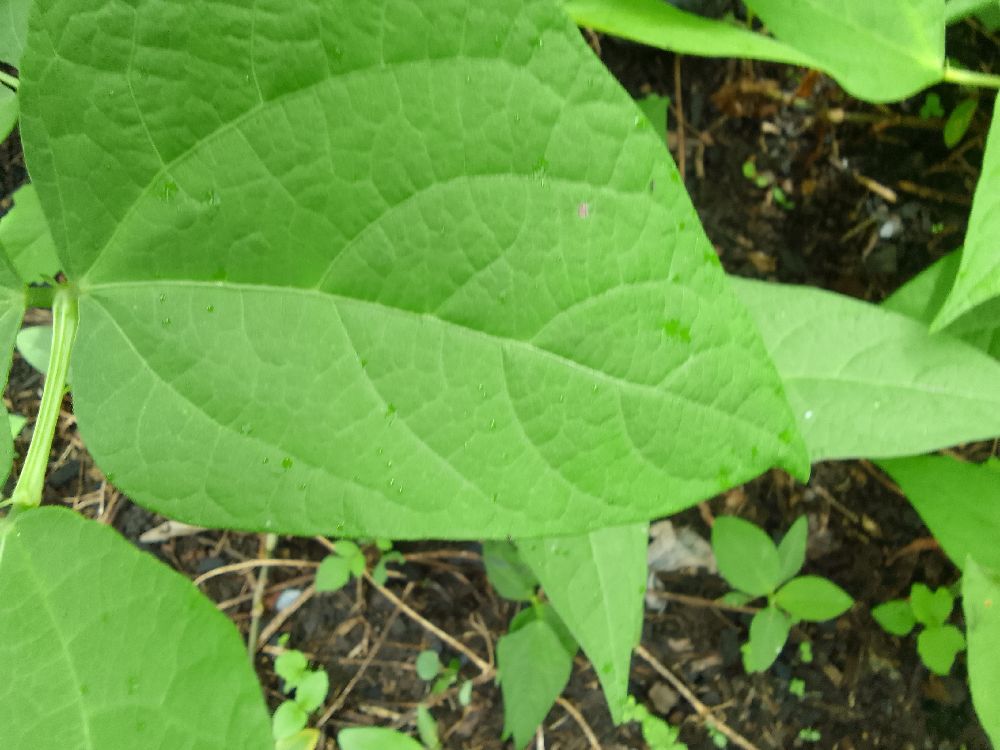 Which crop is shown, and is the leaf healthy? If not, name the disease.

common bean, healthy
